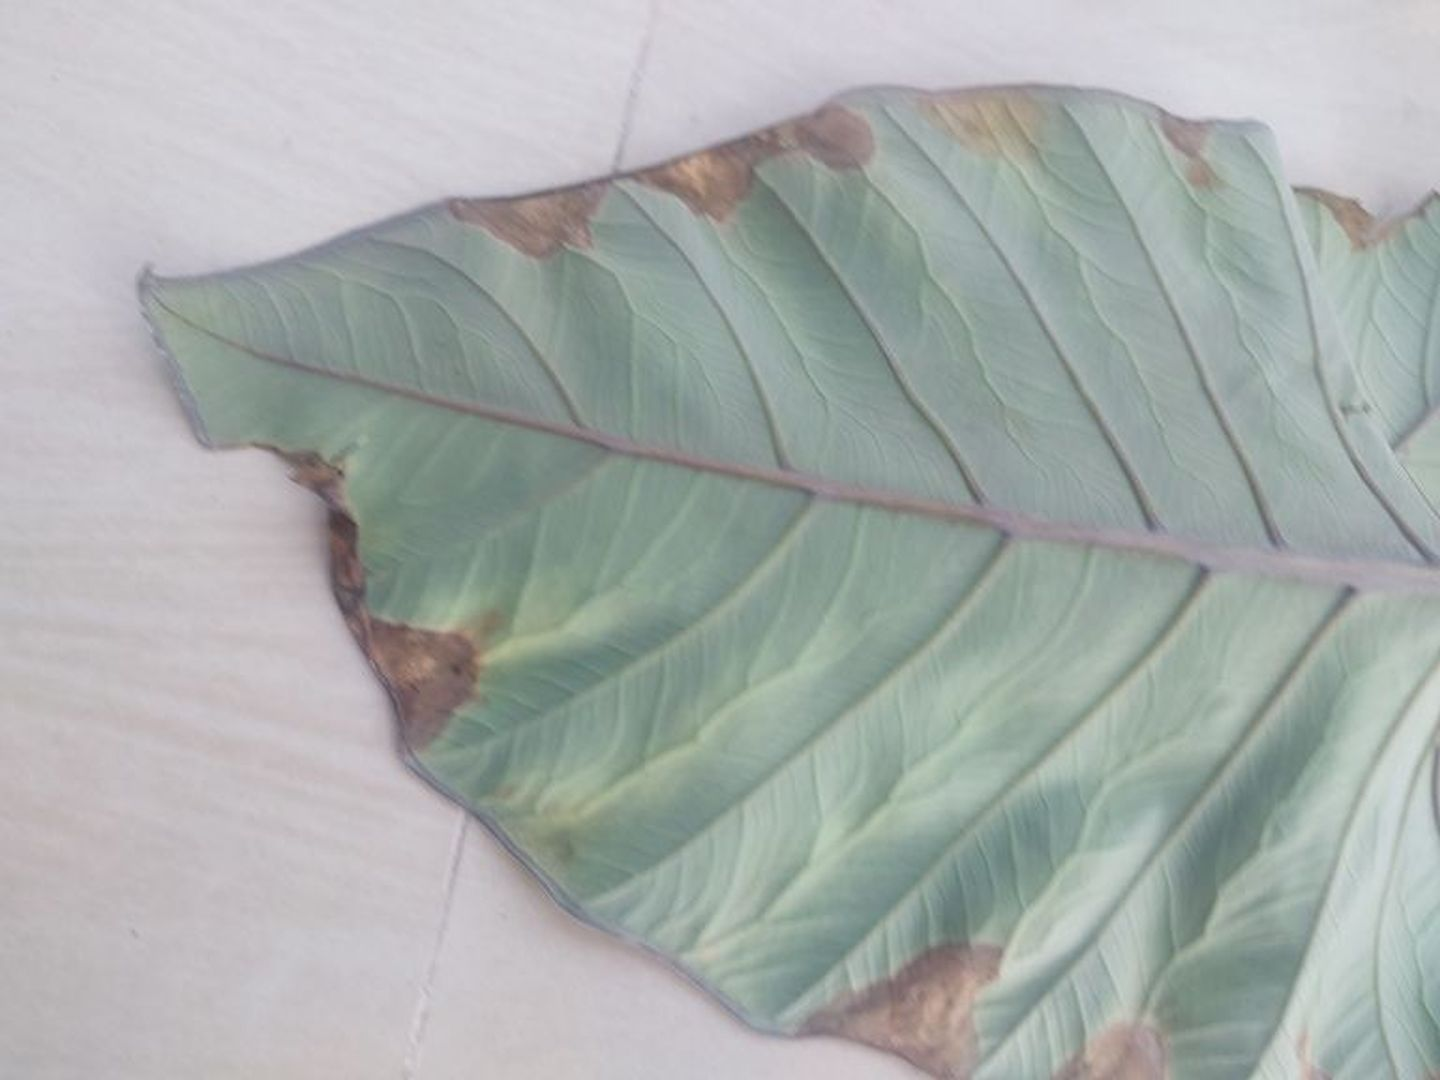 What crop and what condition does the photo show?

taro, leaf blight
